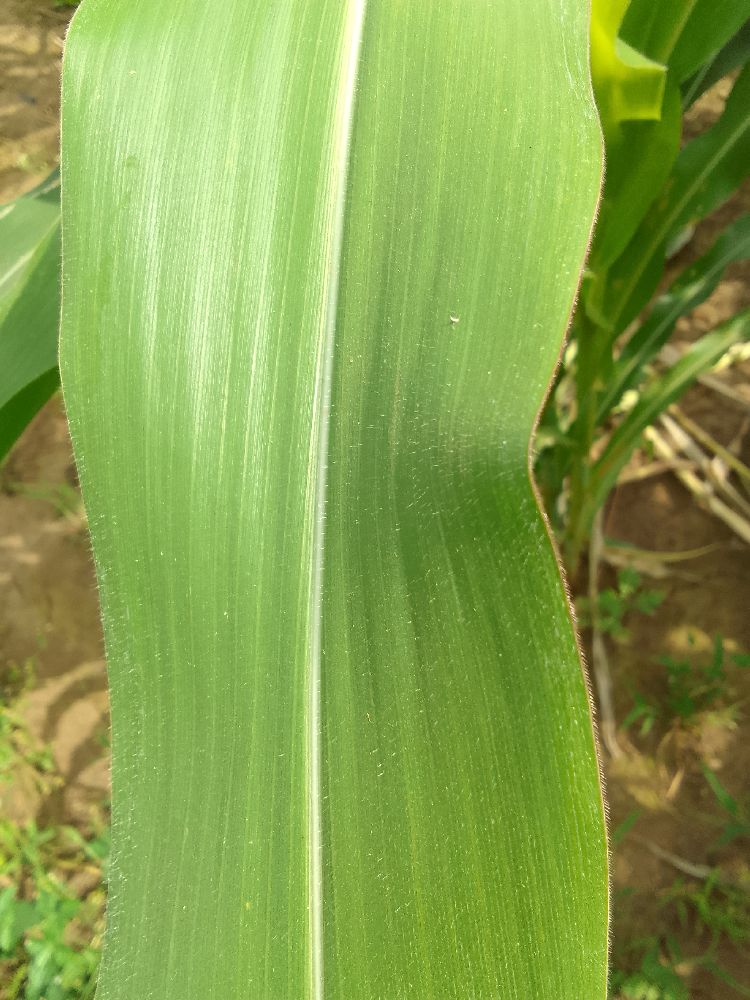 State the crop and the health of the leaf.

maize, healthy
